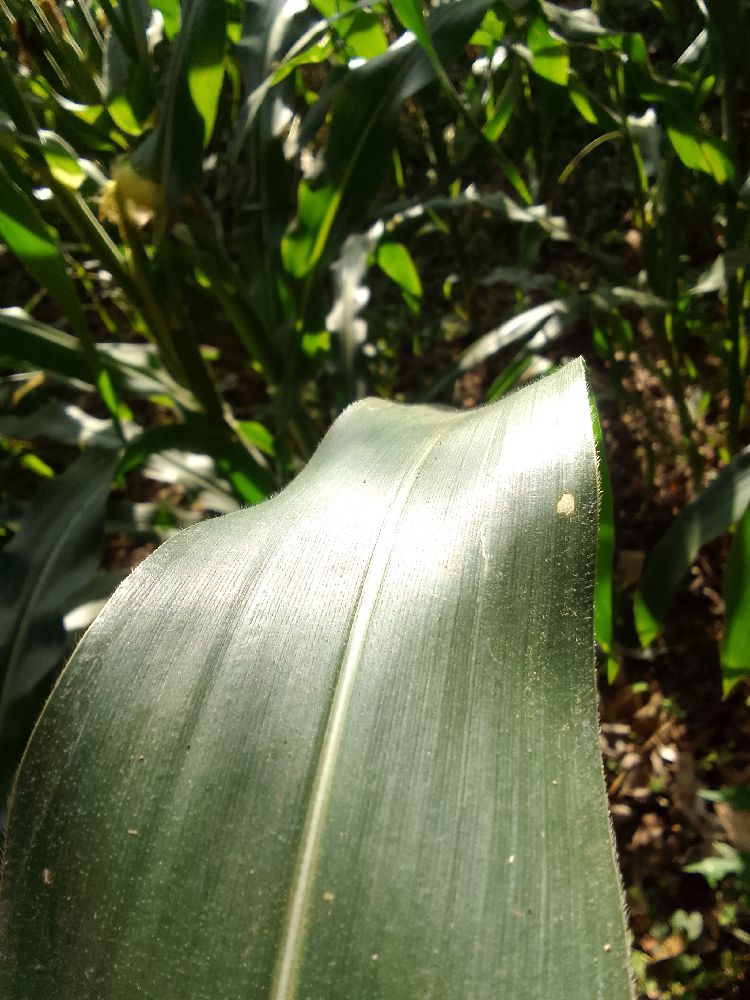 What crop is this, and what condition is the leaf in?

maize, healthy
